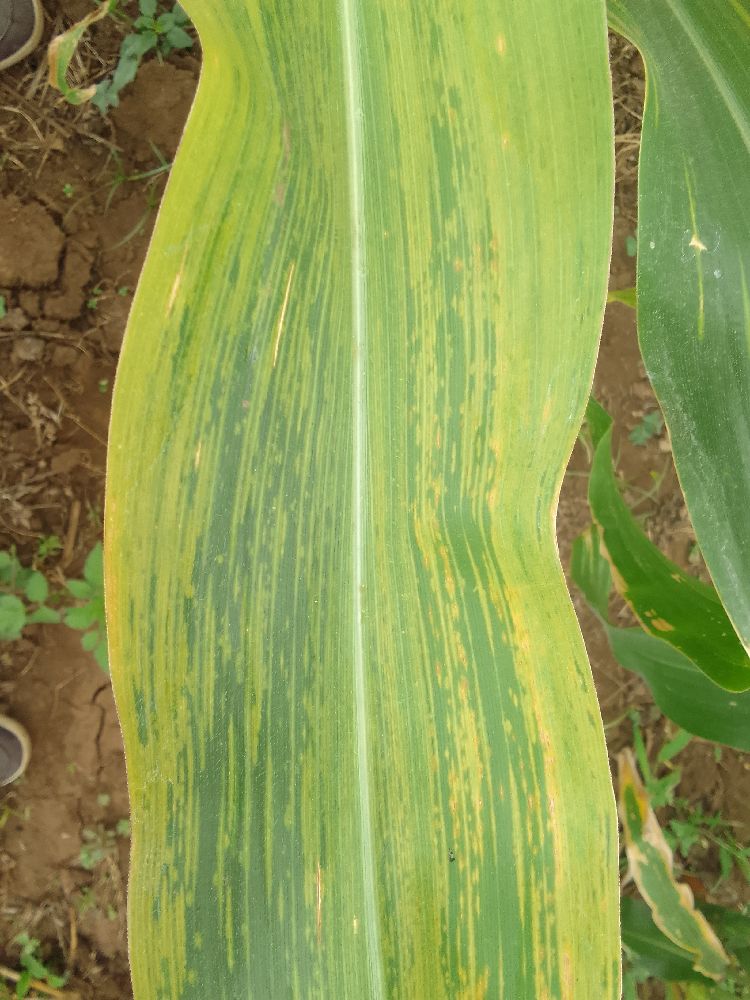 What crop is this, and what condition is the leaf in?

maize, maize lethal necrosis
